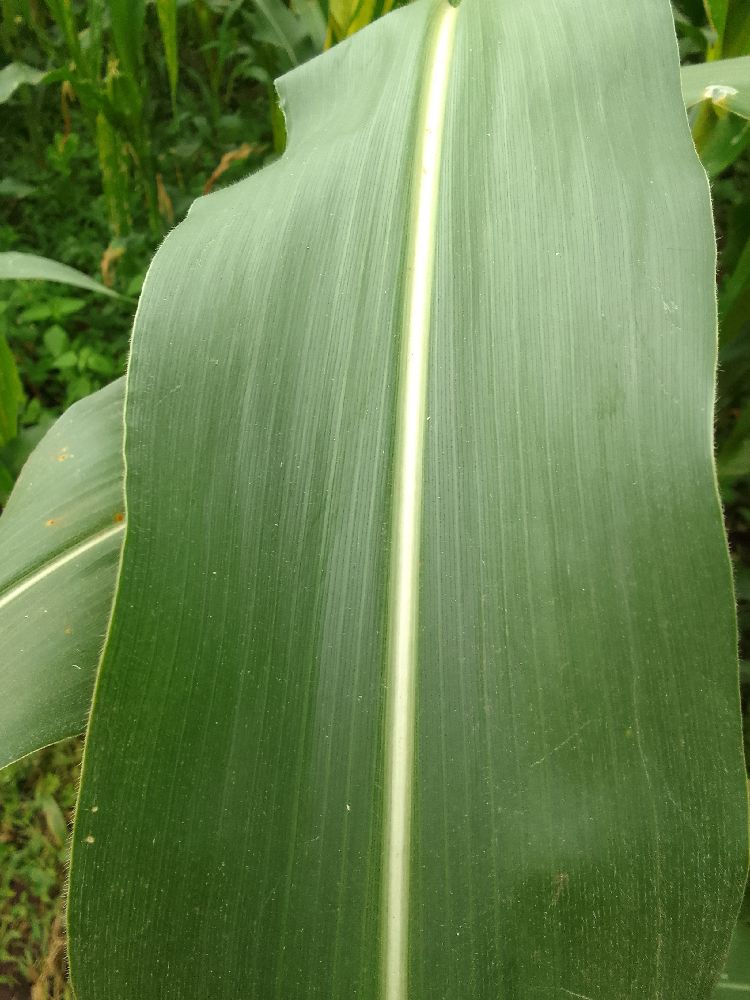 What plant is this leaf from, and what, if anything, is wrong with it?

maize, healthy
